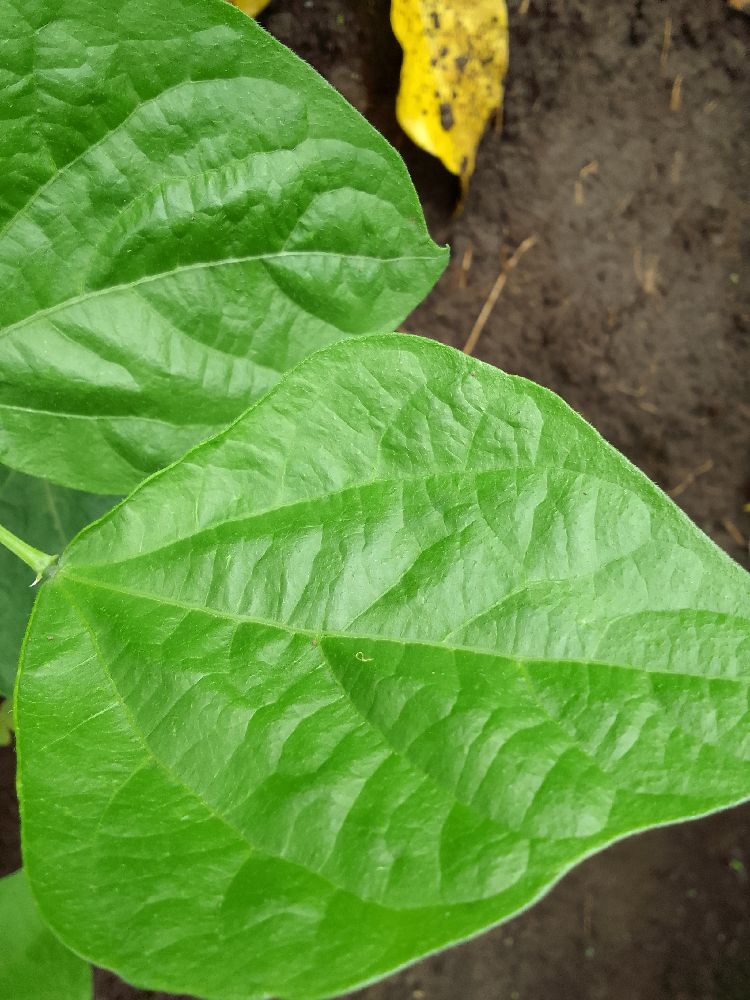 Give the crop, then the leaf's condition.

common bean, healthy
